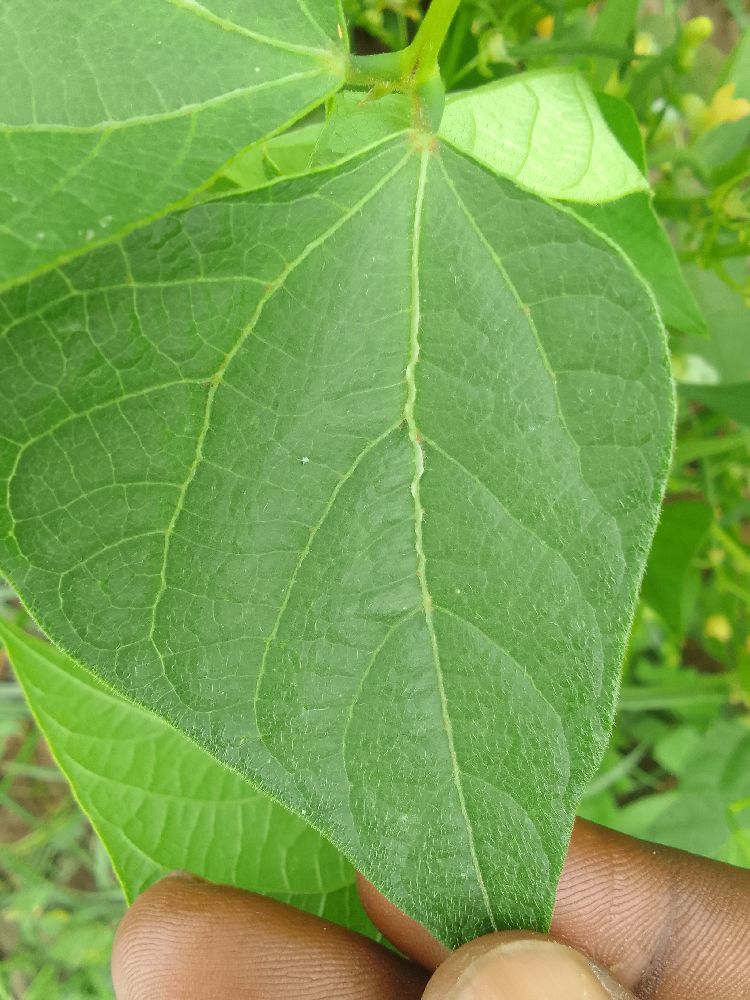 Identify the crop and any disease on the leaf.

common bean, healthy
